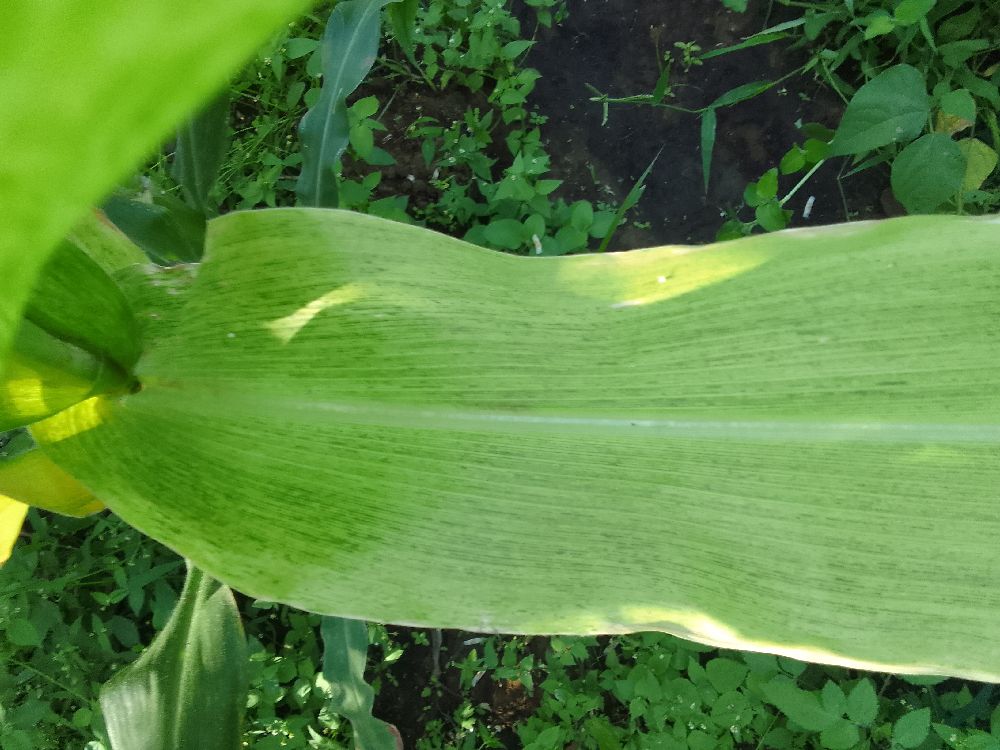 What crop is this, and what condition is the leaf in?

maize, maize lethal necrosis
